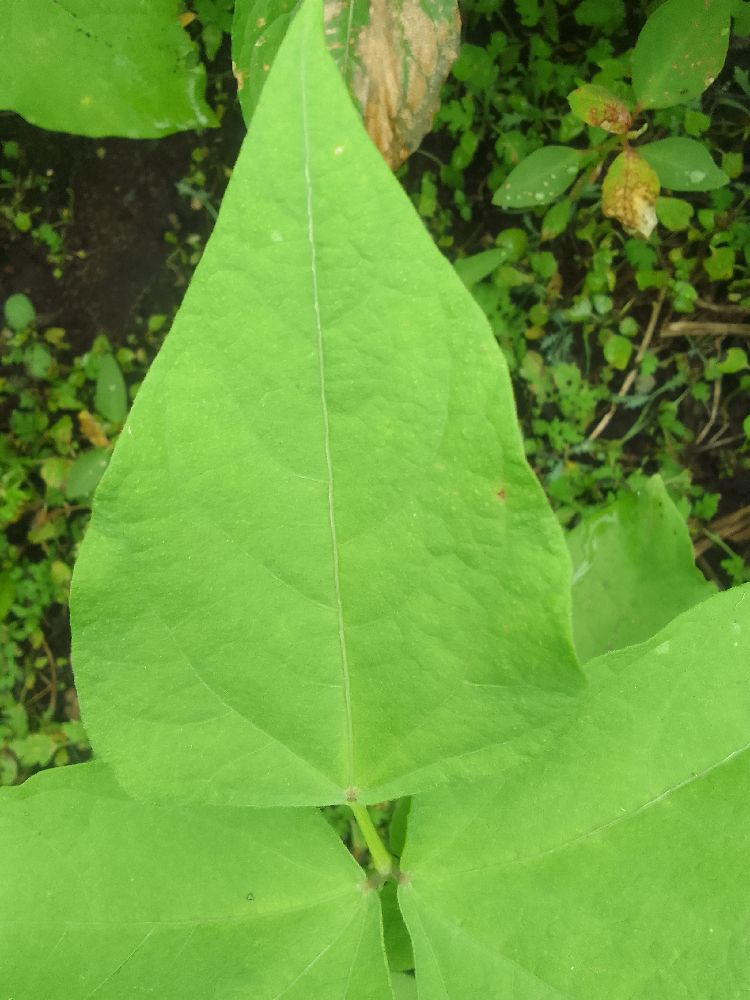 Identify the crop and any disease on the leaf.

common bean, healthy
